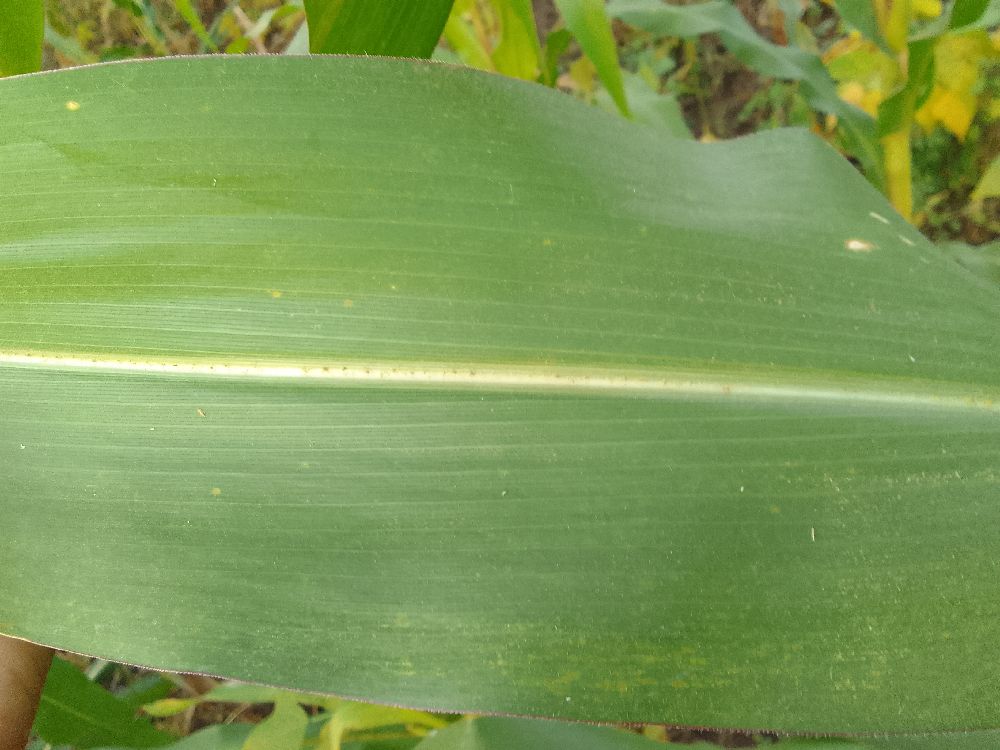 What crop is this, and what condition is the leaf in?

maize, healthy
